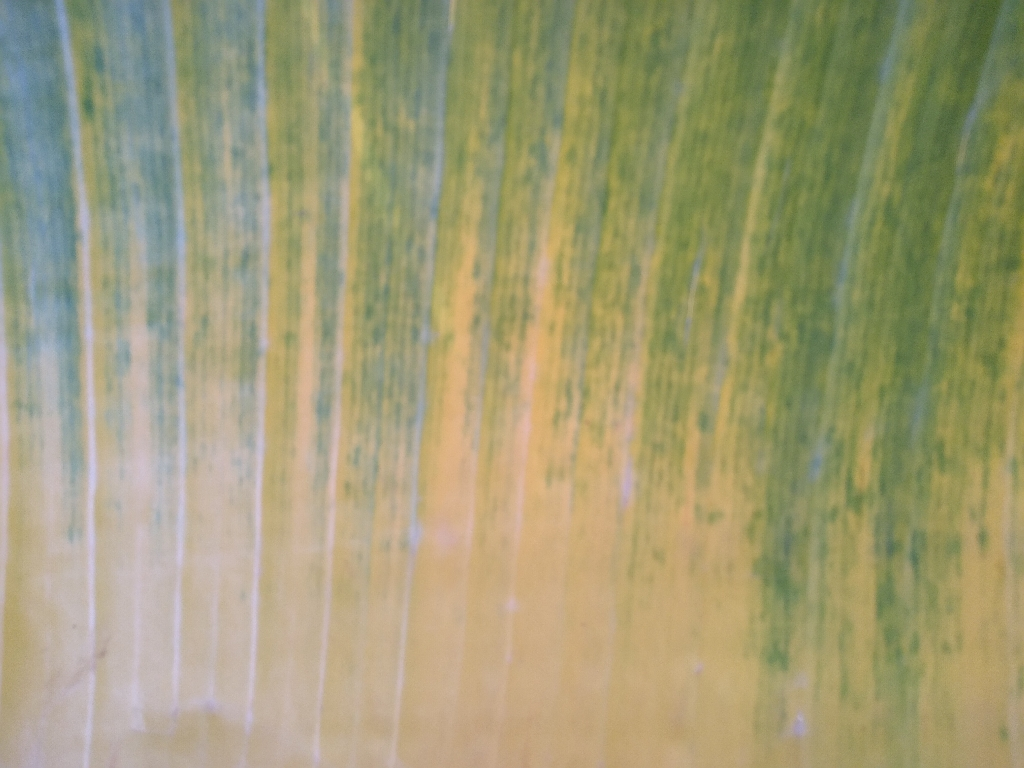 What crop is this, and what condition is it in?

banana, fusarium wilt race 1
